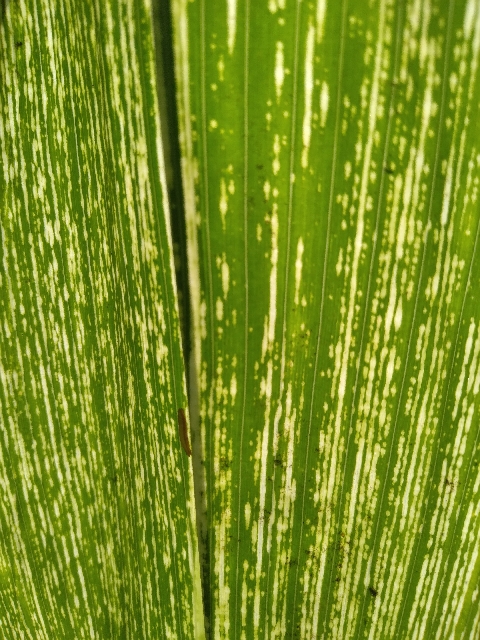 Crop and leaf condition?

maize, maize streak virus
